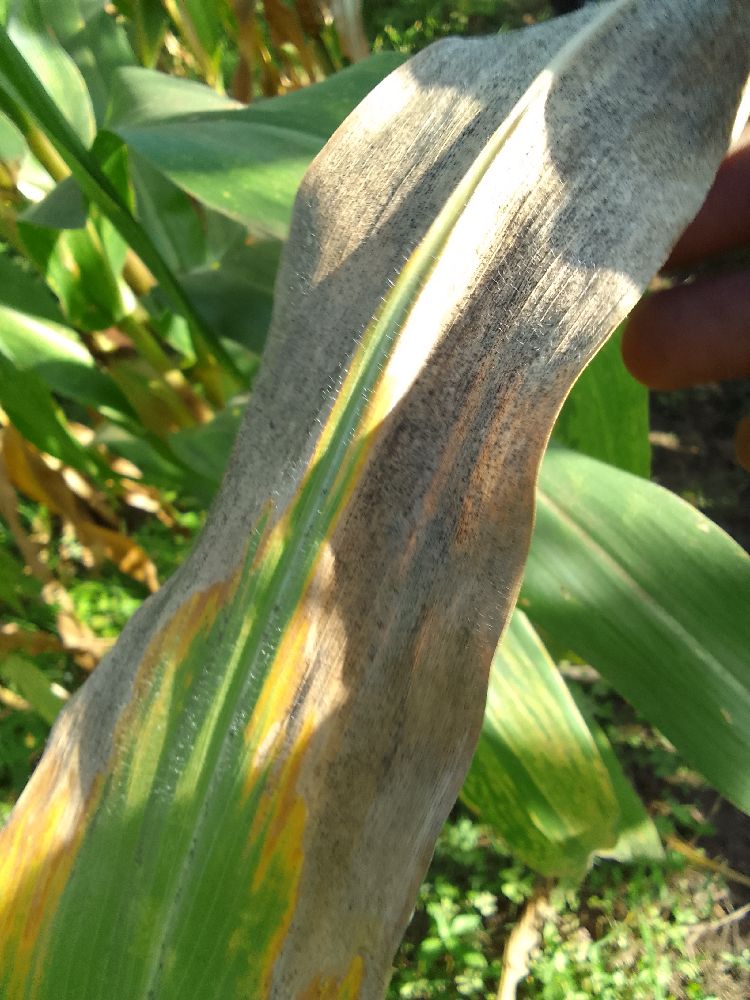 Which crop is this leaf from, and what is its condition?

maize, maize lethal necrosis
